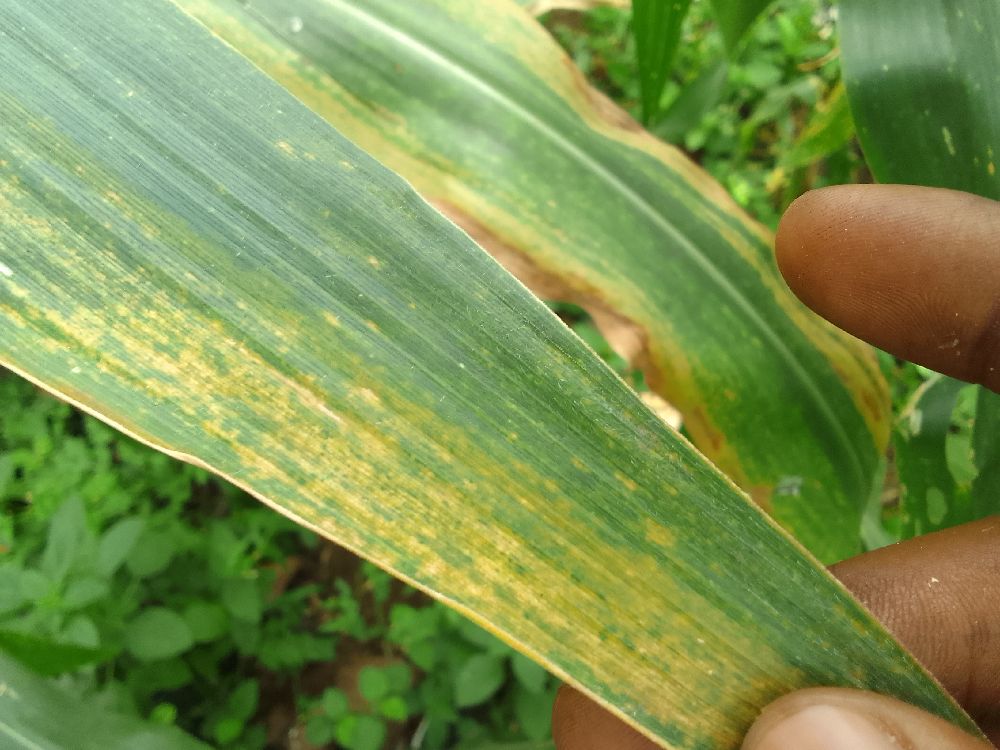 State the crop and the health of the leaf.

maize, maize lethal necrosis
